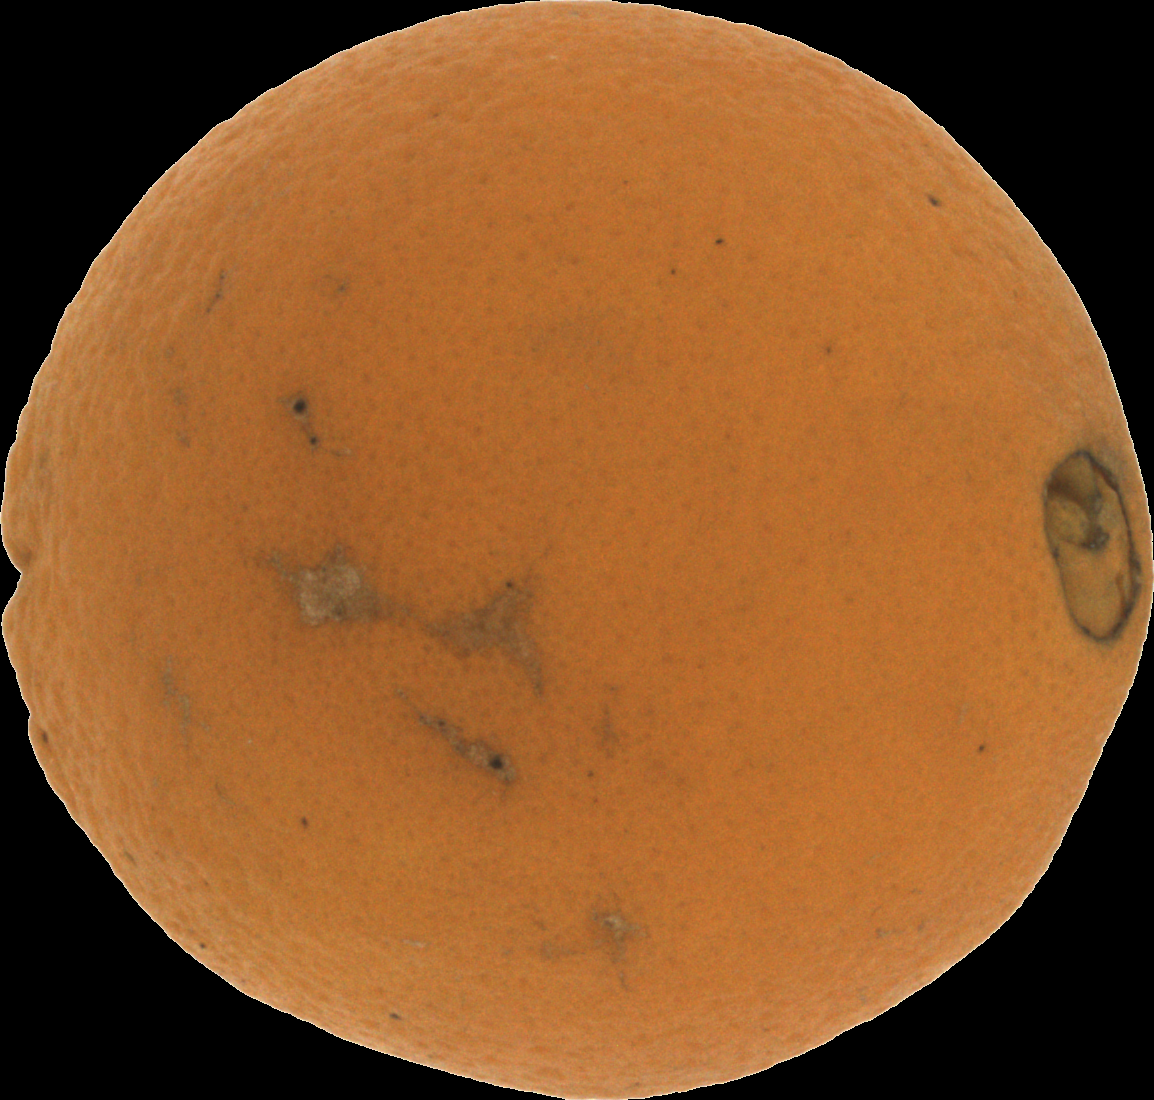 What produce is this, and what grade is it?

orange, bad
